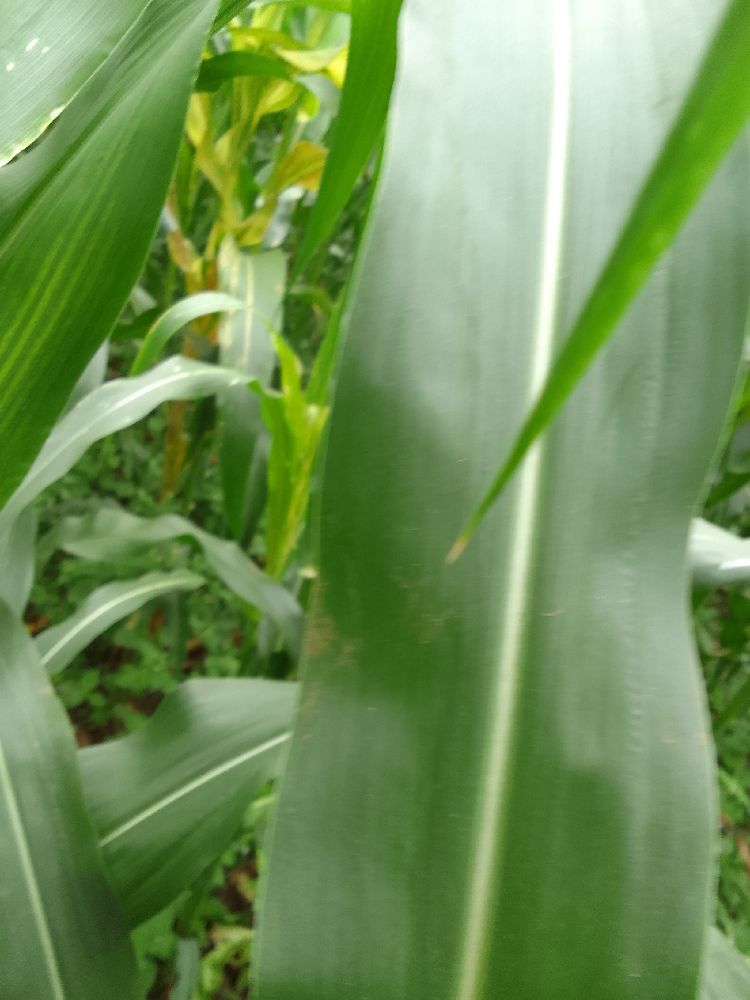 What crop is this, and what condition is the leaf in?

maize, healthy
